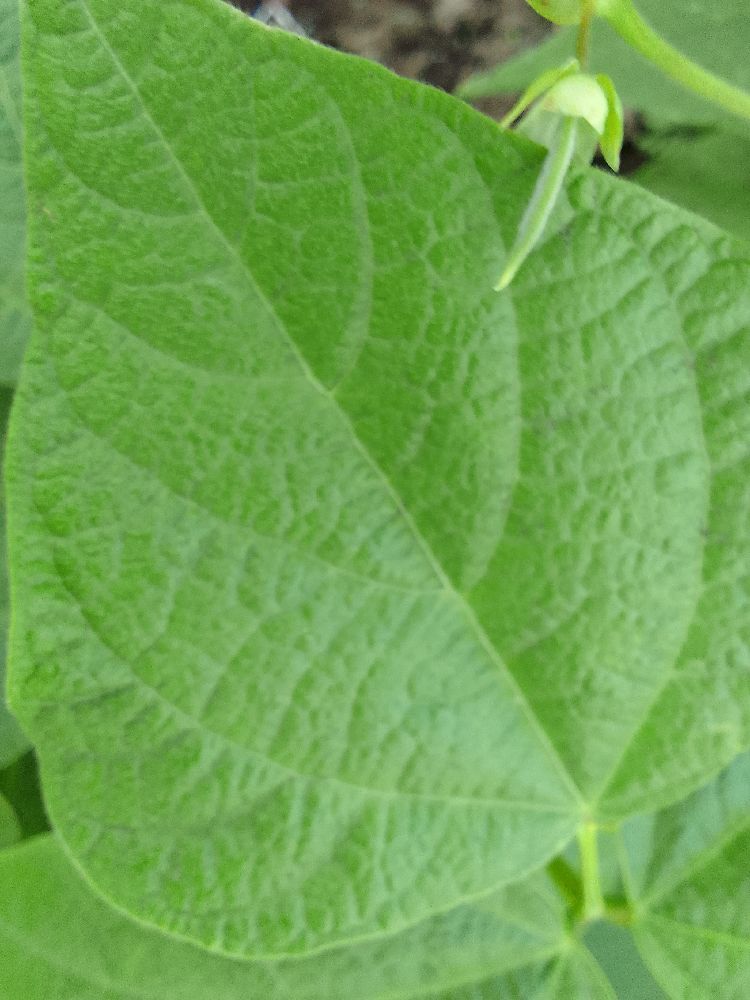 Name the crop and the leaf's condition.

common bean, healthy
